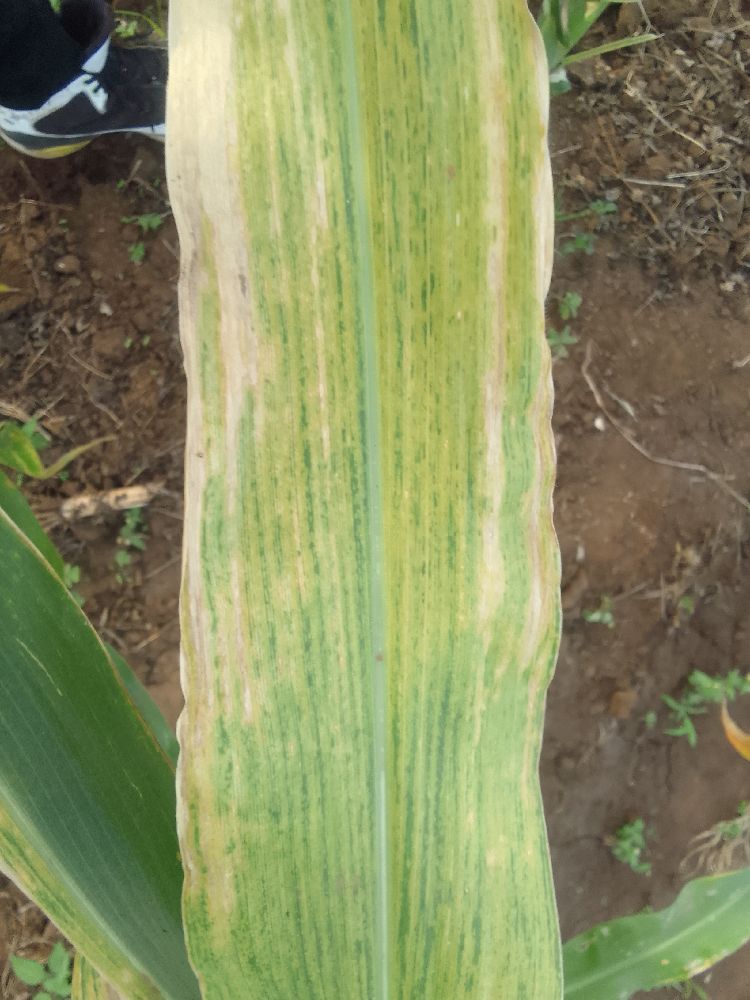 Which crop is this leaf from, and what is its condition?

maize, maize lethal necrosis
